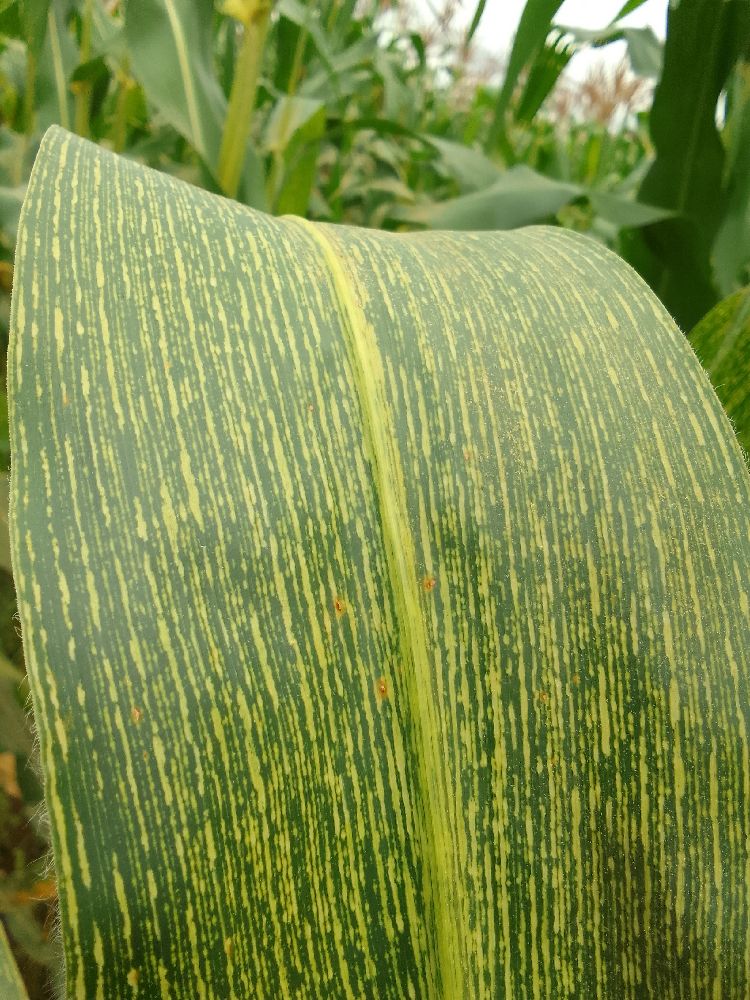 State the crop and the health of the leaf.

maize, maize streak virus
